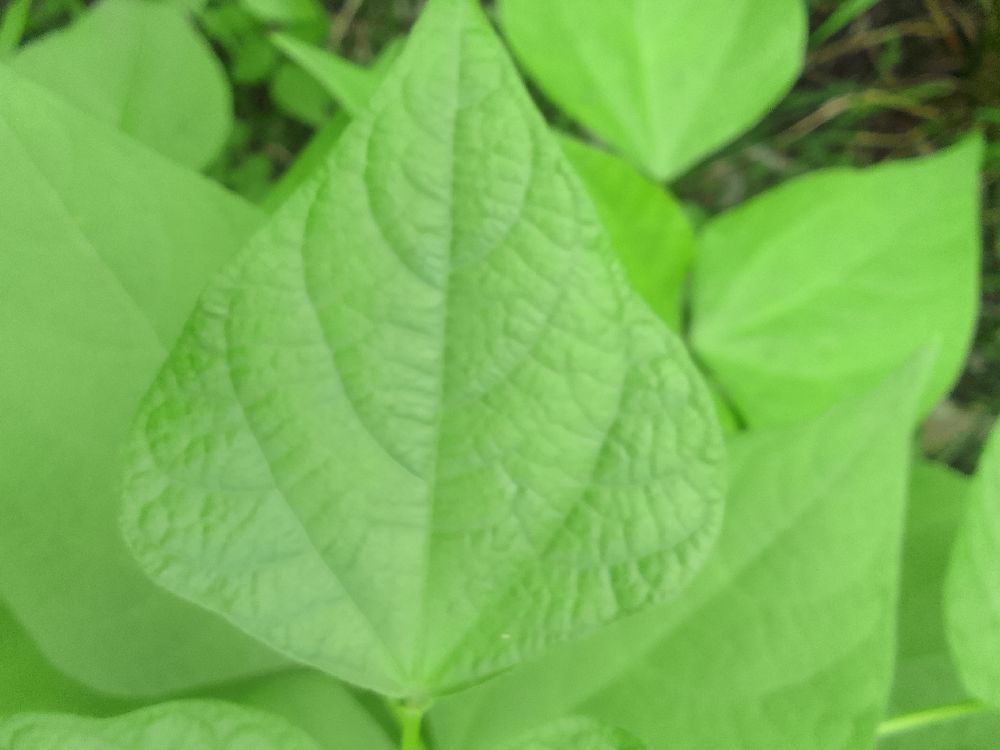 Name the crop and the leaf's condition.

common bean, healthy
